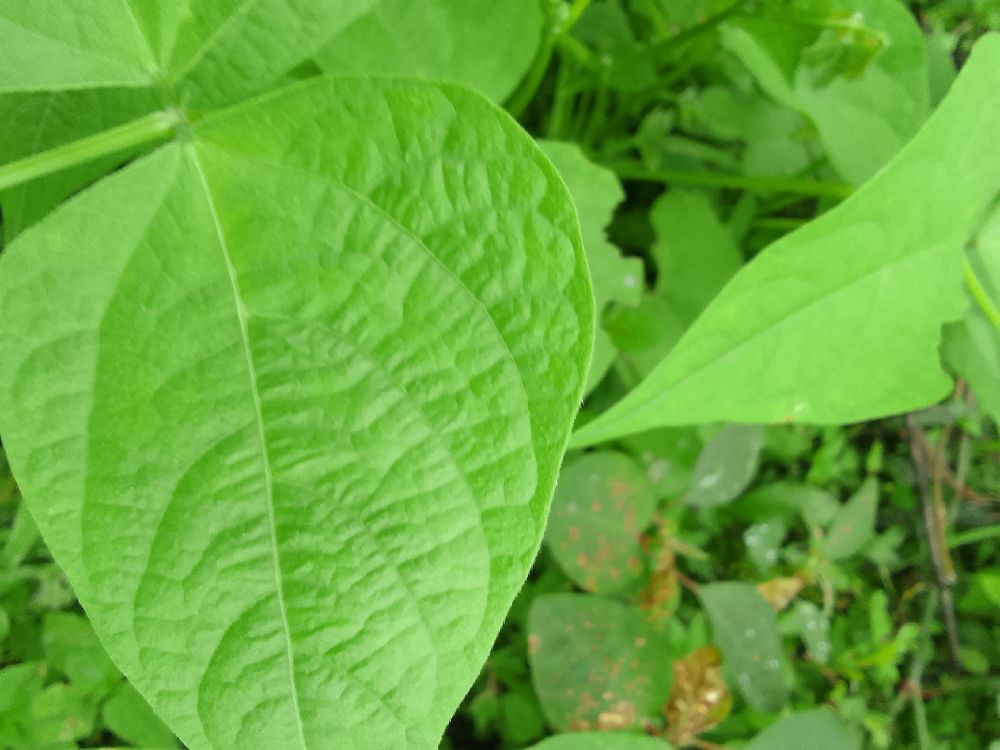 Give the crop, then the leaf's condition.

common bean, healthy
